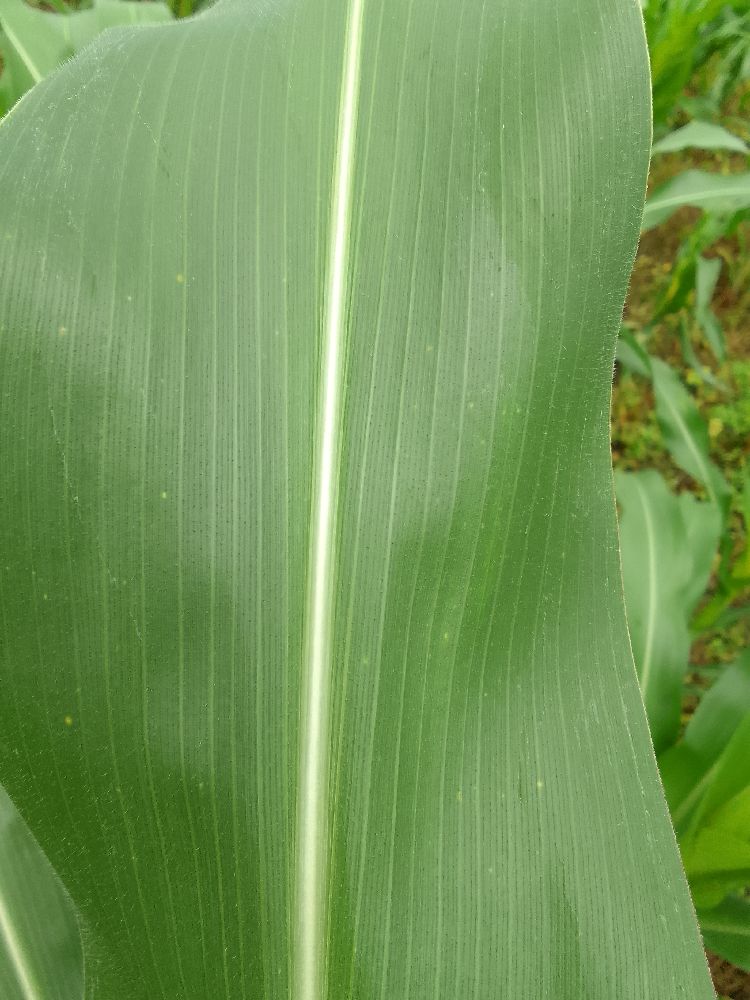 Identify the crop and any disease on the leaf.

maize, healthy
